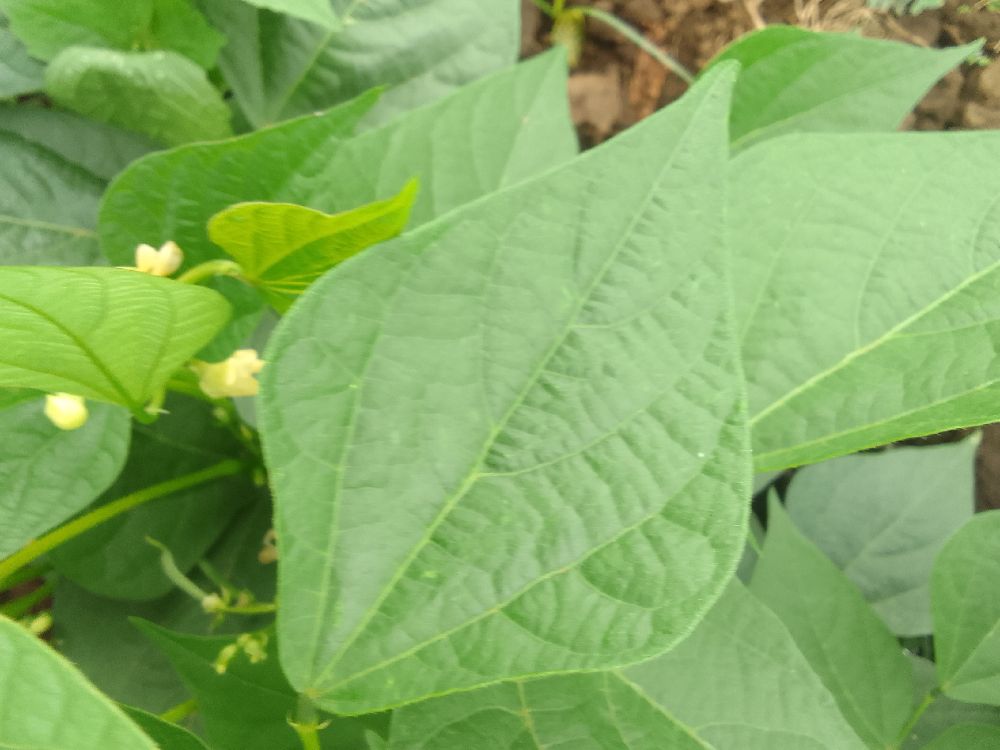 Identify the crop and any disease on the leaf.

common bean, healthy
